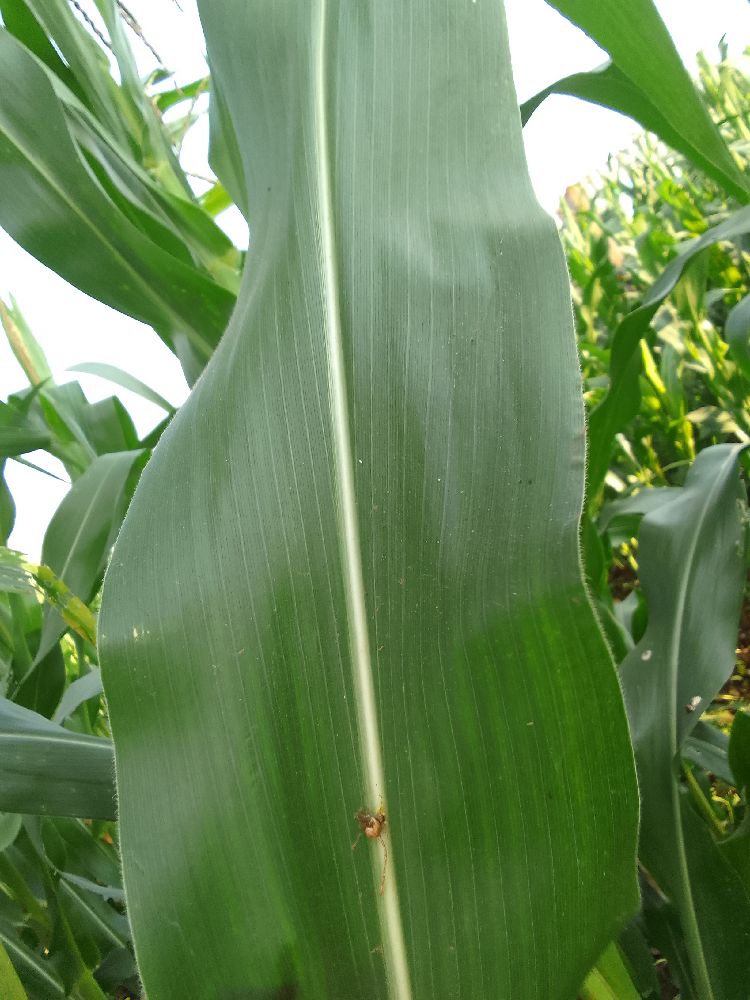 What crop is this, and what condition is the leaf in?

maize, healthy
